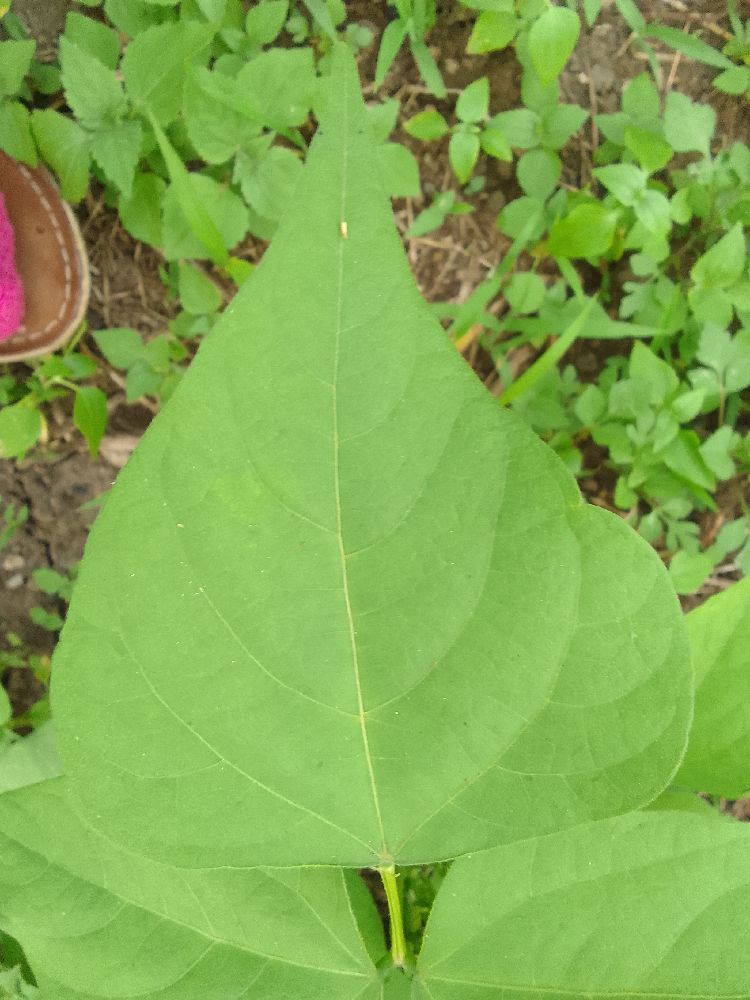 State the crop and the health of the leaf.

common bean, healthy
